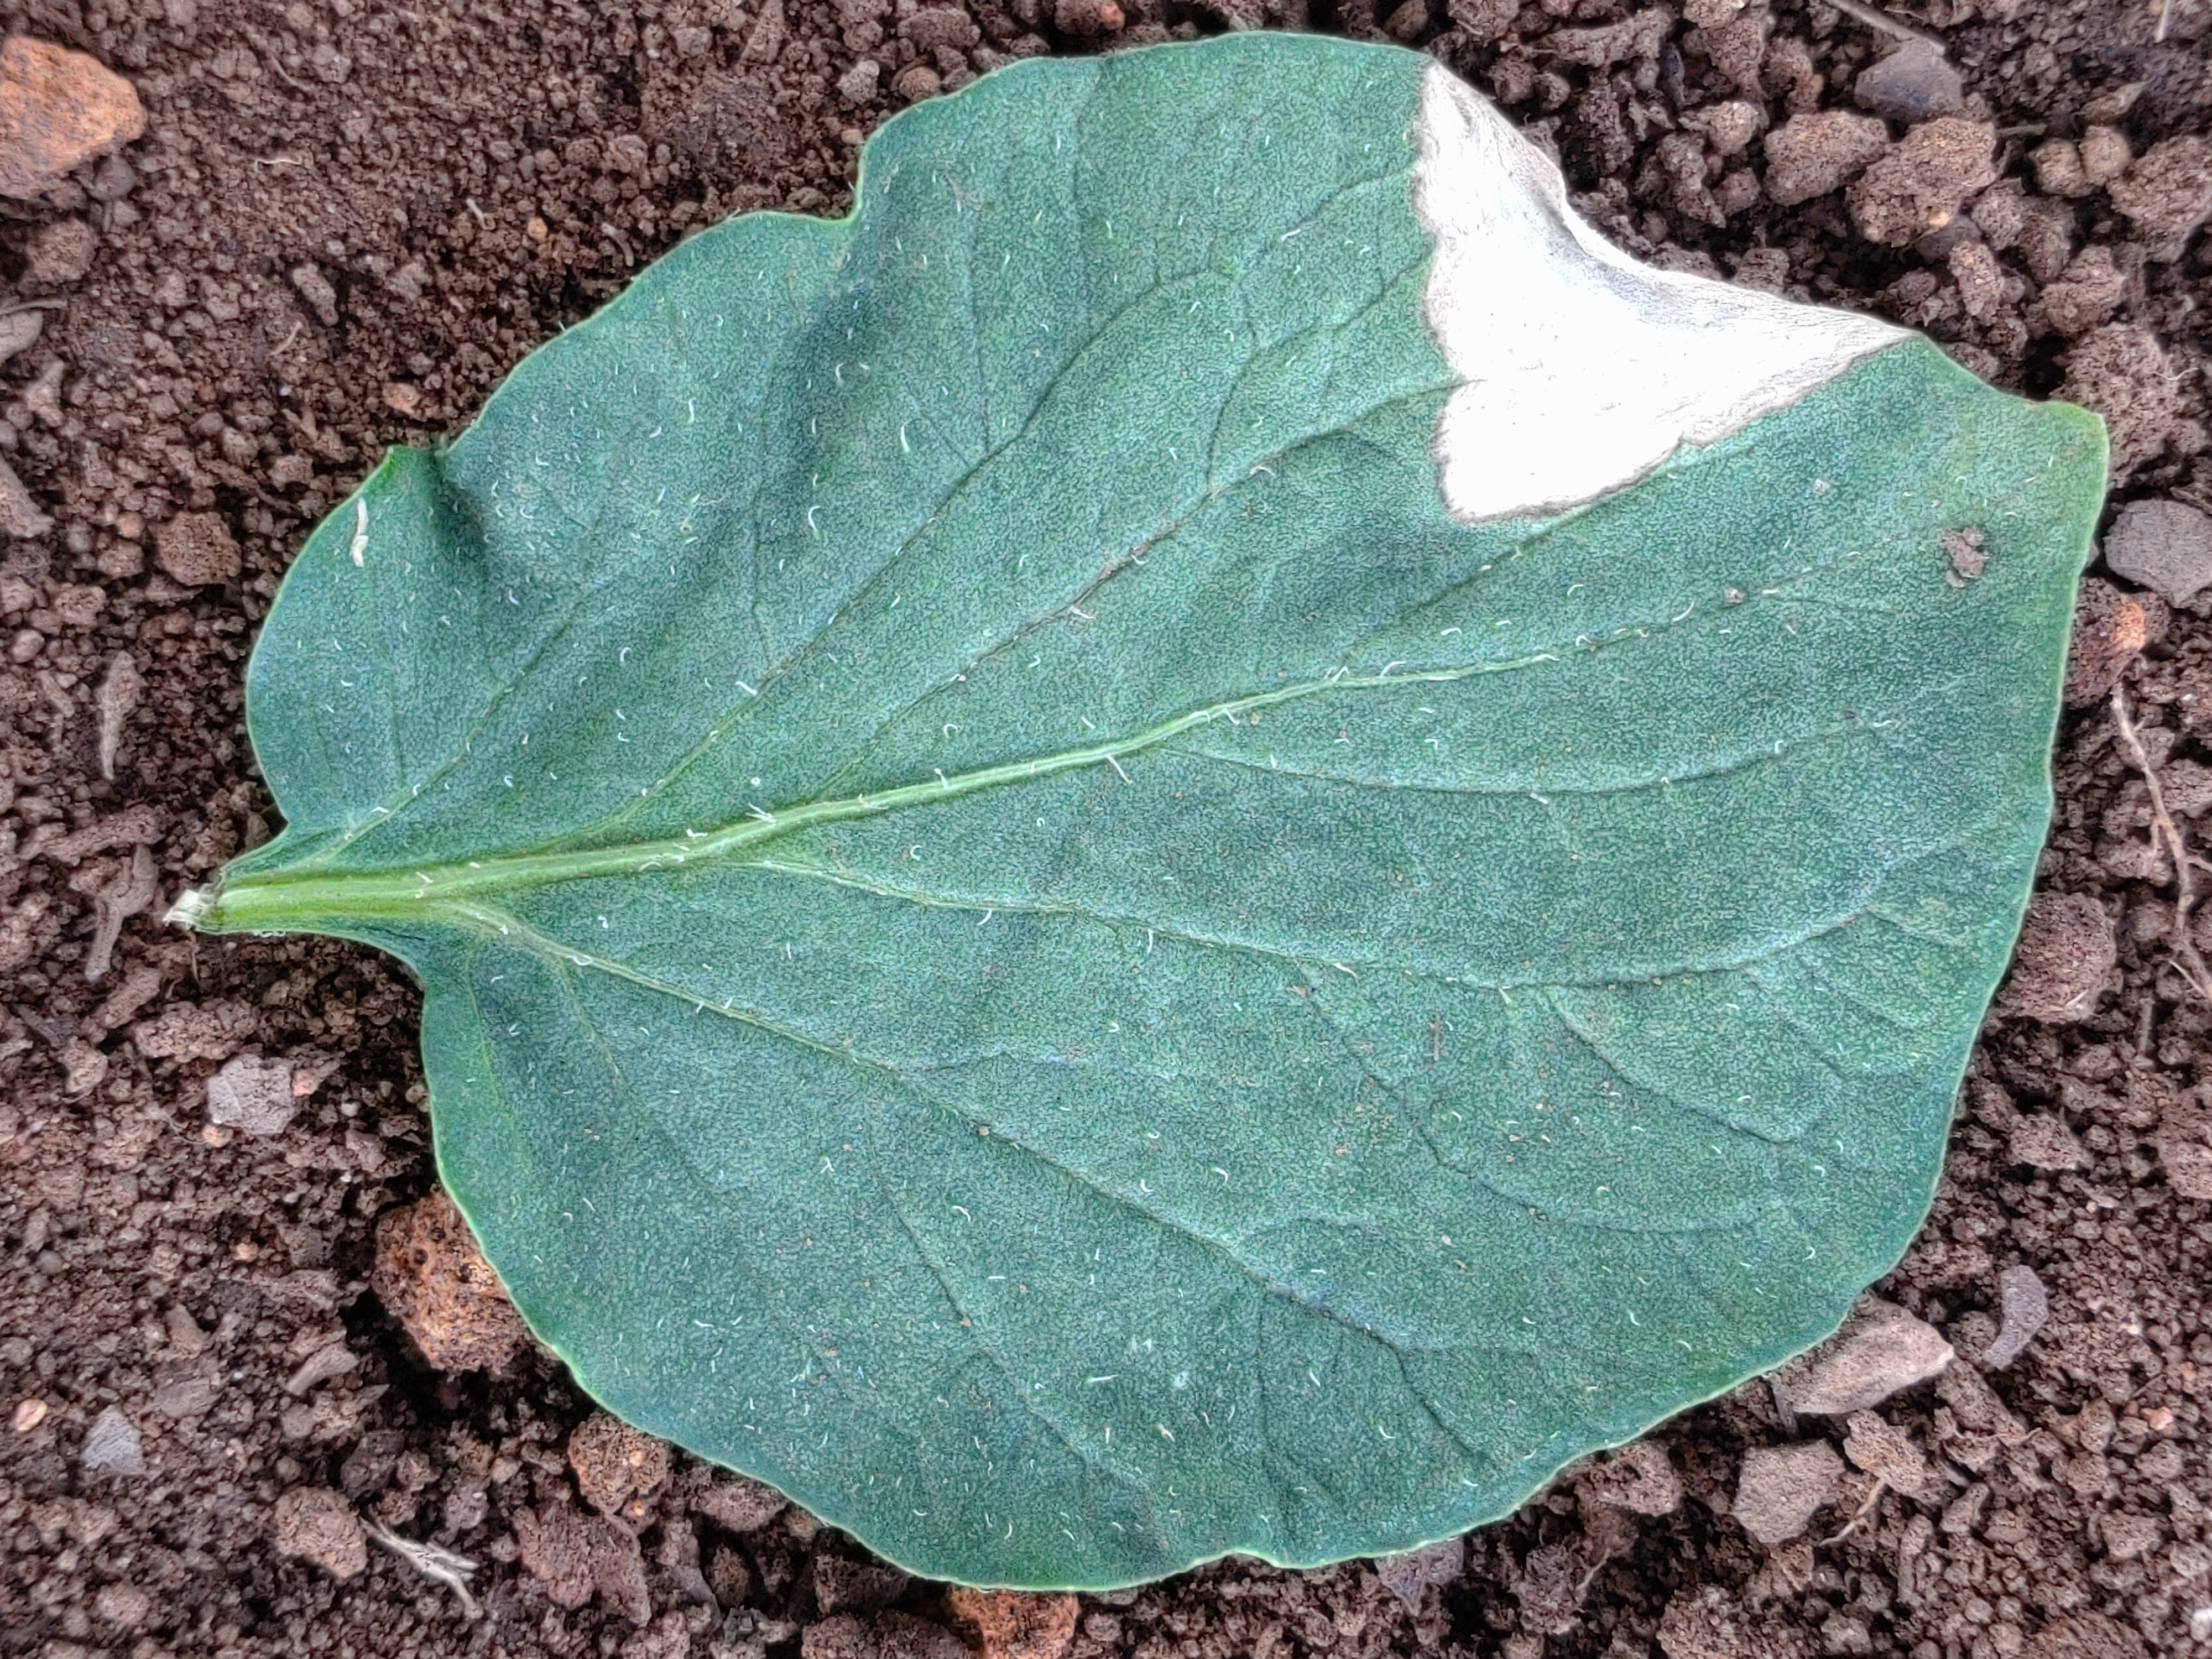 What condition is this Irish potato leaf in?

early blight
